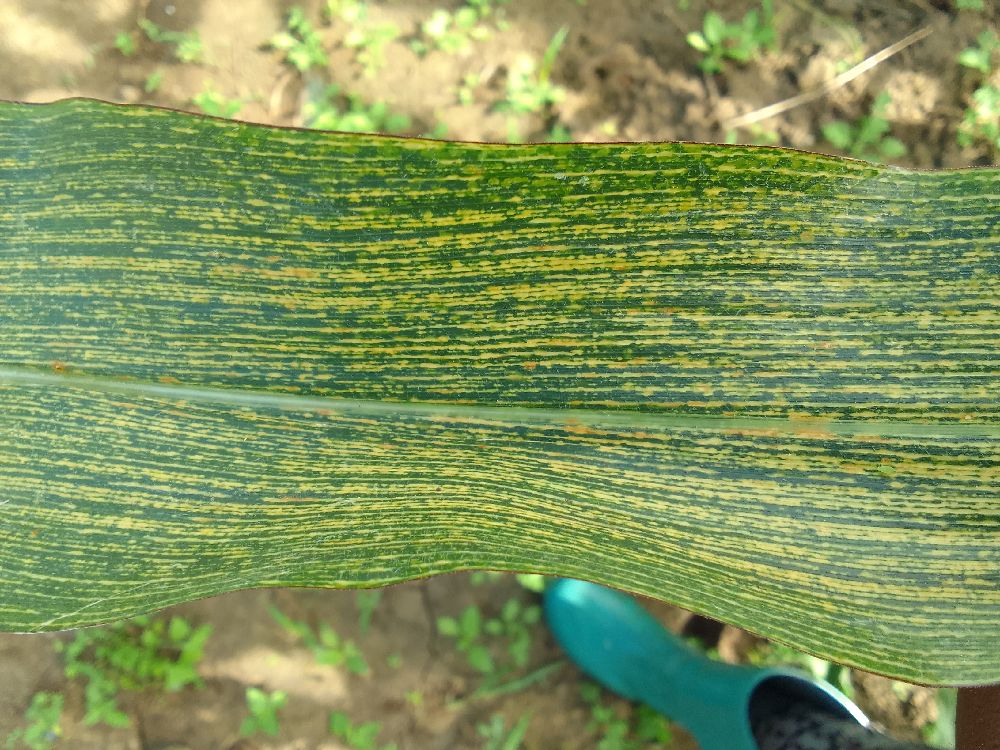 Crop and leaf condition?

maize, maize streak virus
